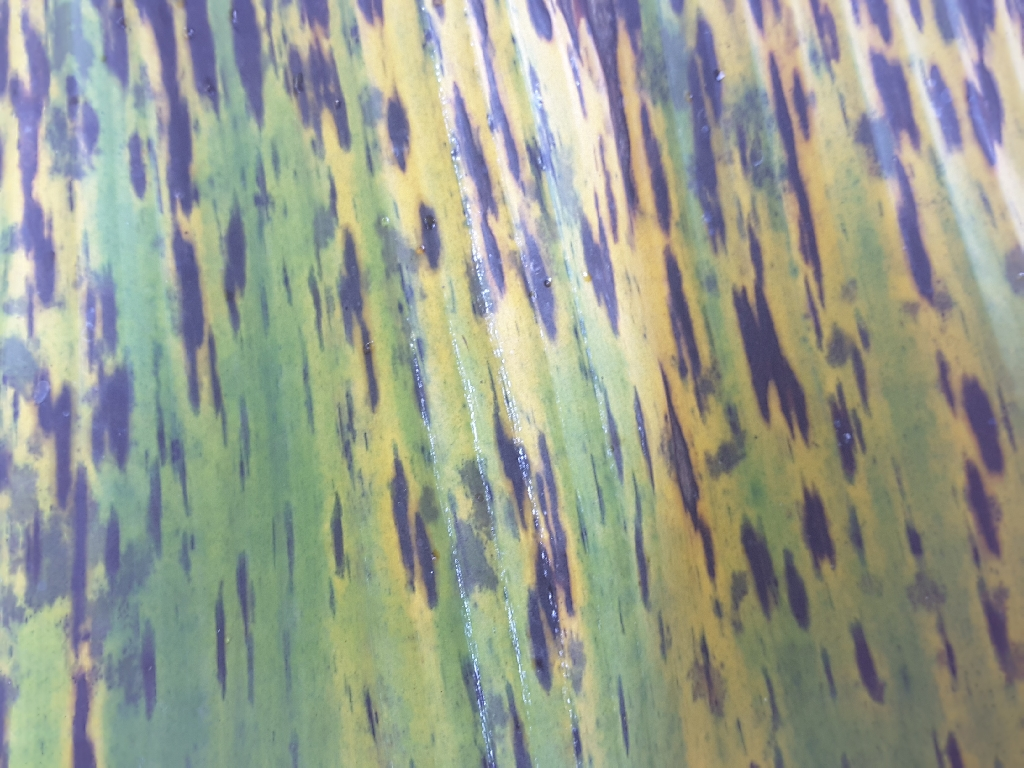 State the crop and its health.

banana, black sigatoka
